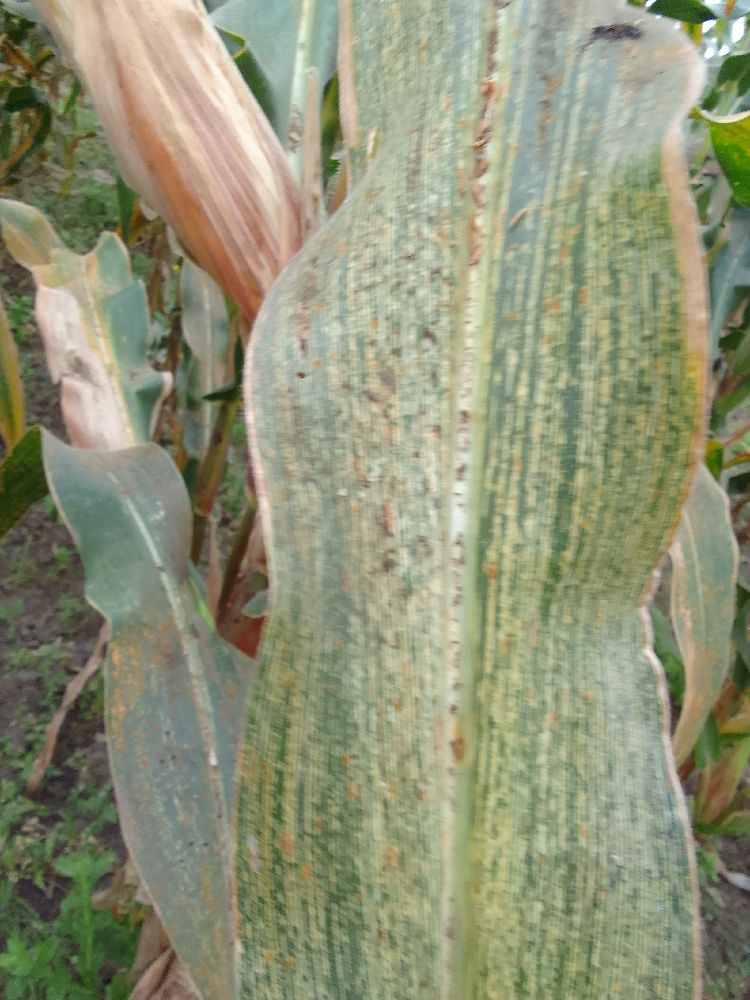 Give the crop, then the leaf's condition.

maize, maize streak virus
